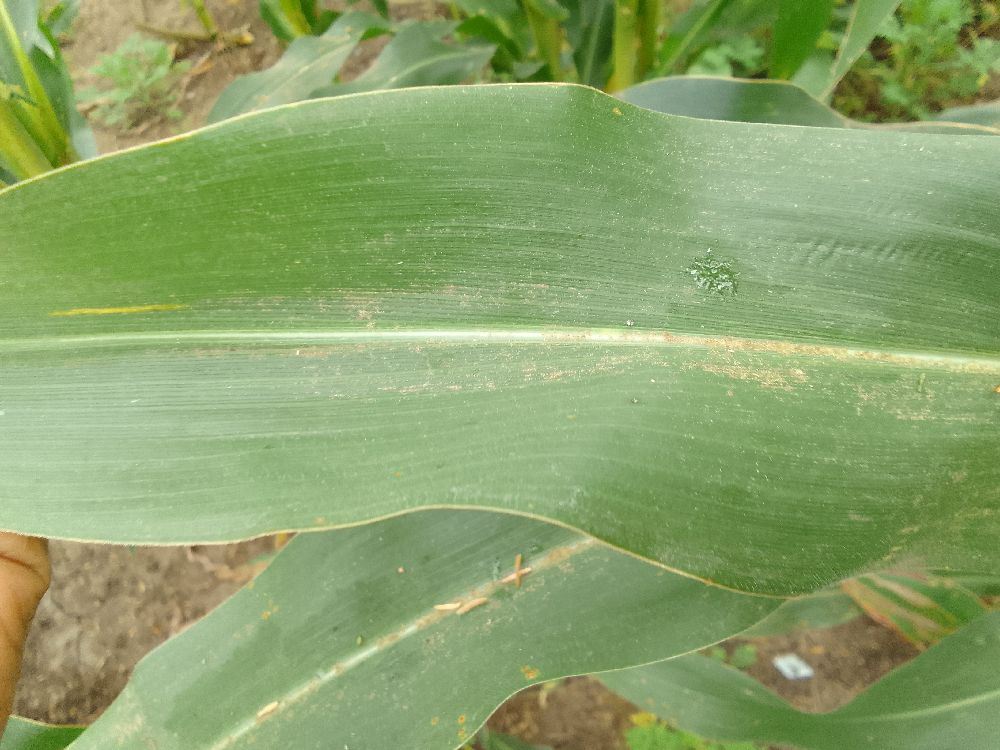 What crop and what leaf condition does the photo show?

maize, healthy
